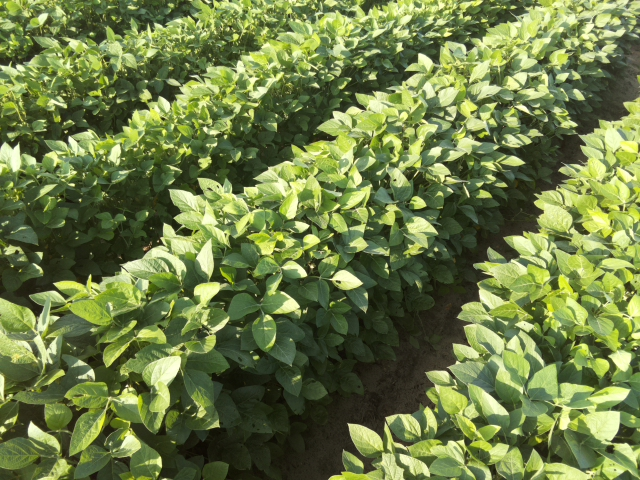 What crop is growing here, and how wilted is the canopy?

soybean, leaves with no wilting
